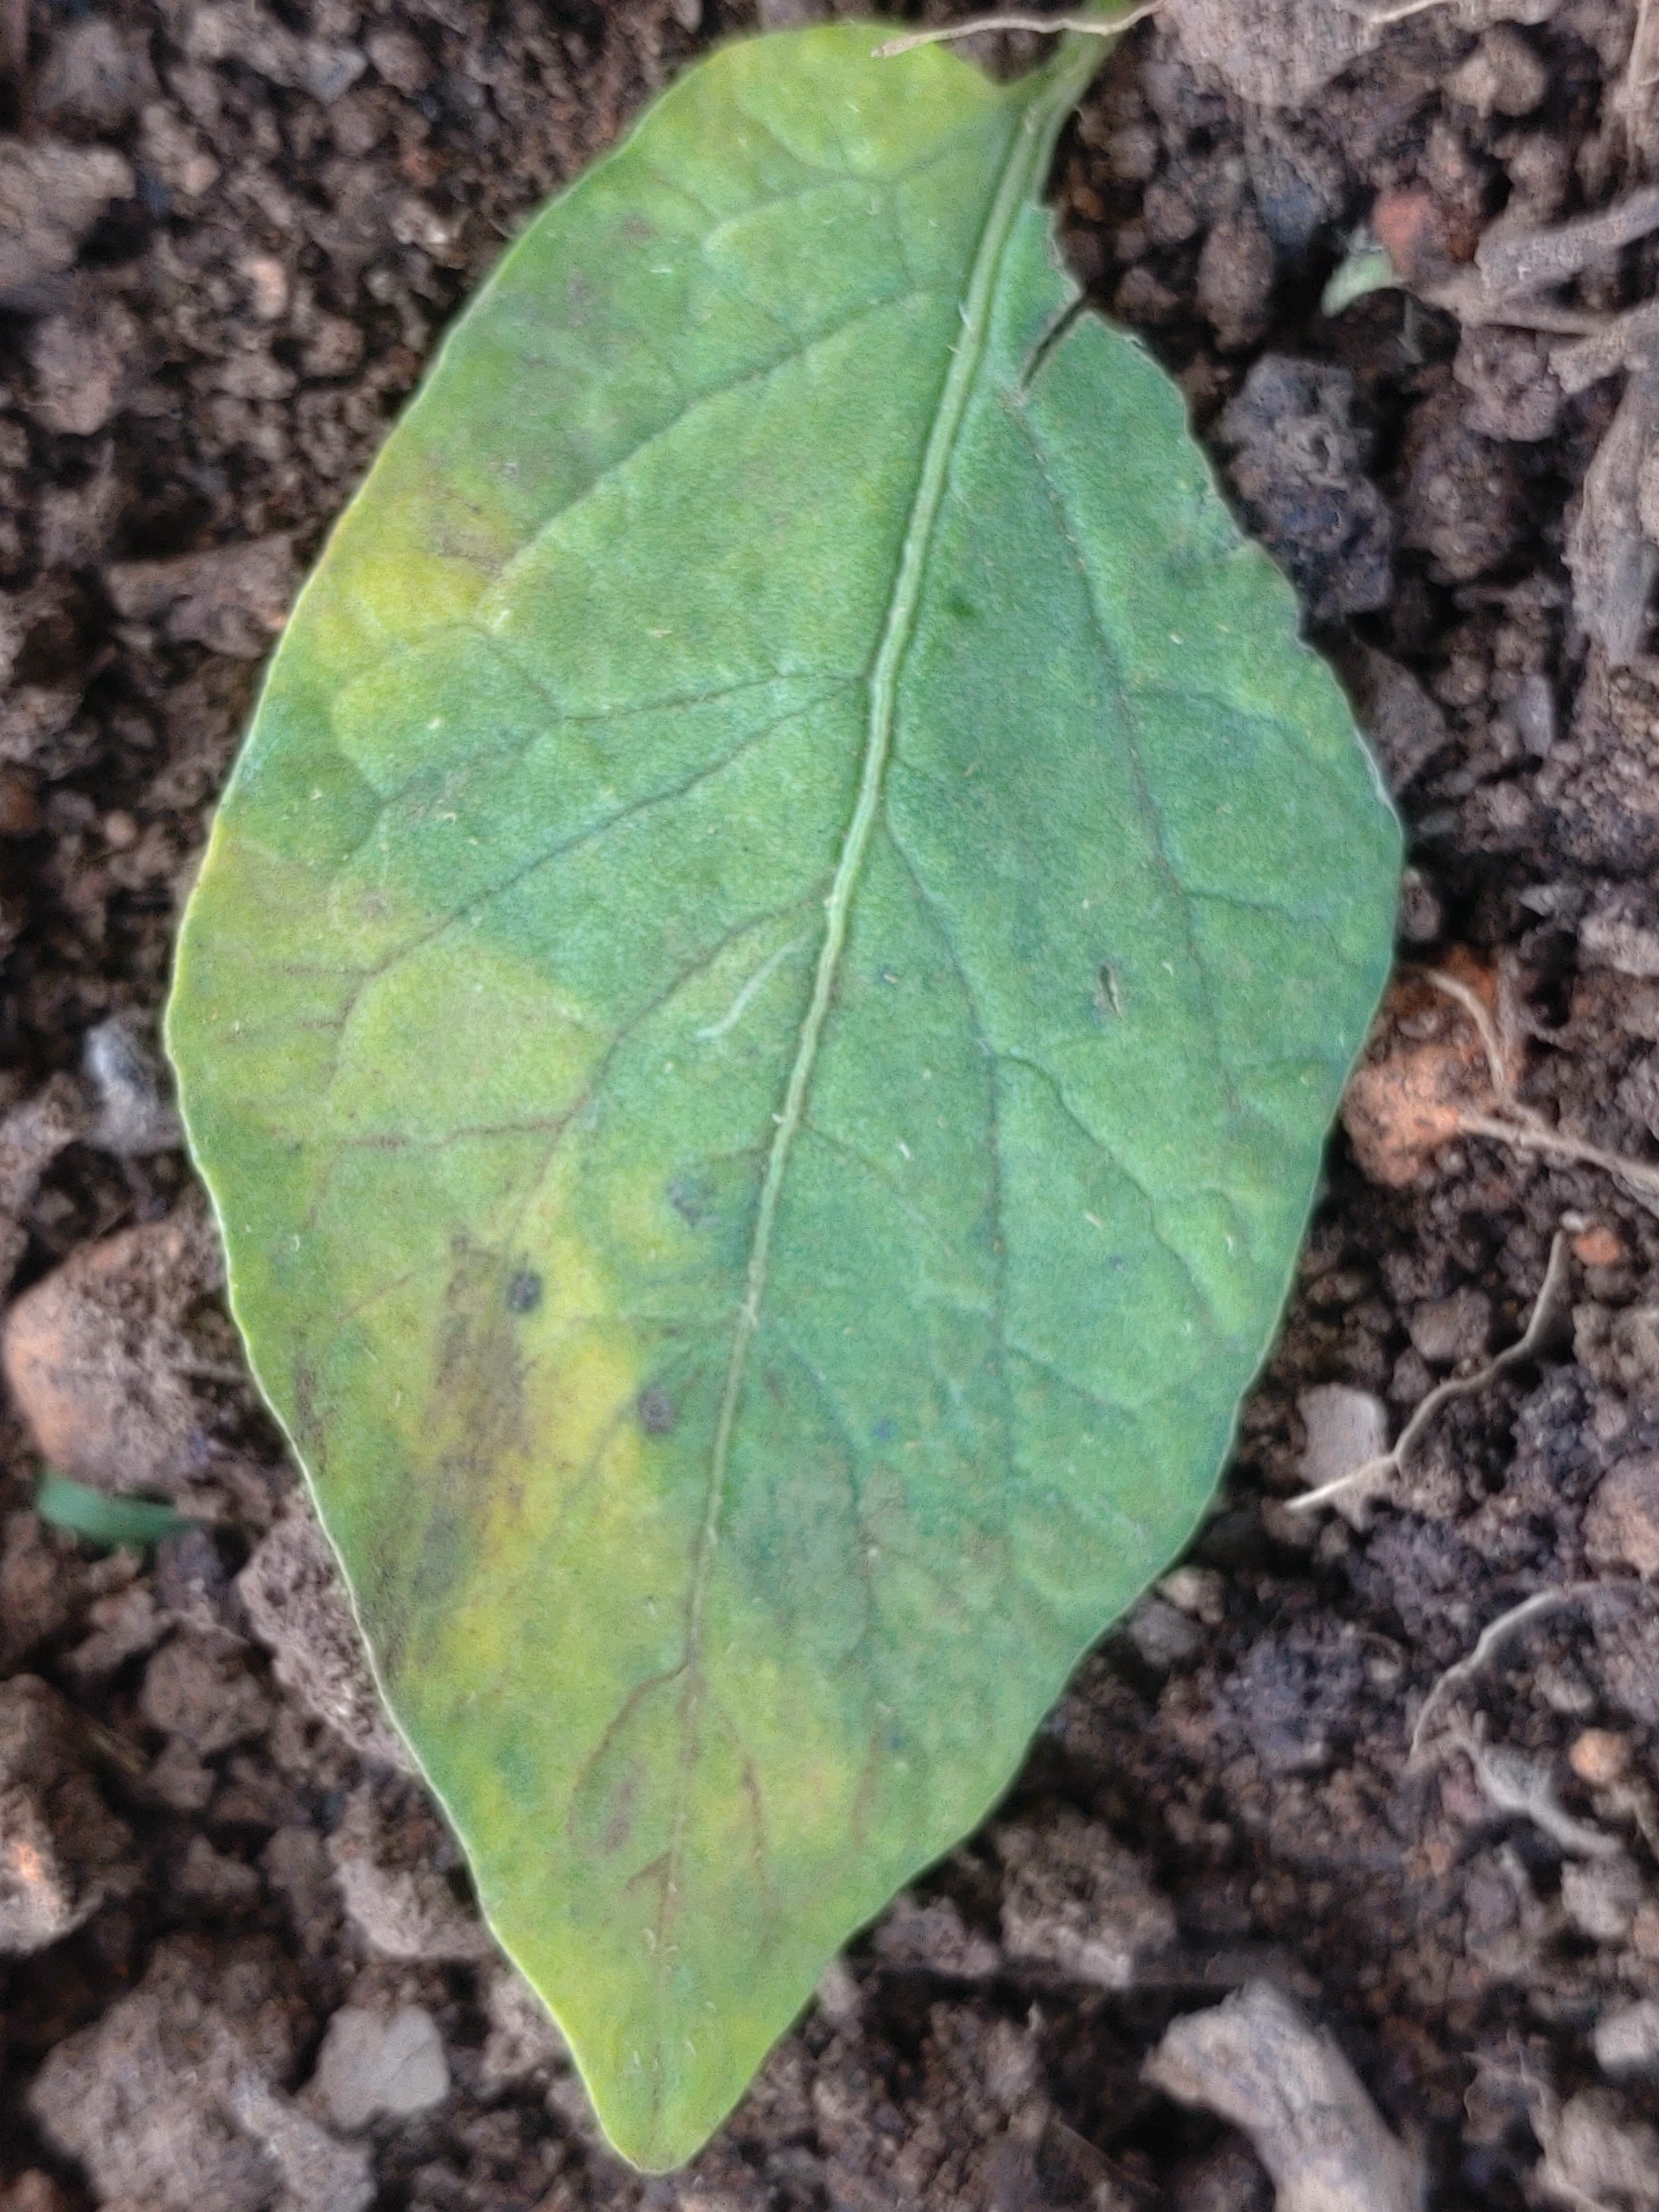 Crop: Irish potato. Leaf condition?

late blight
